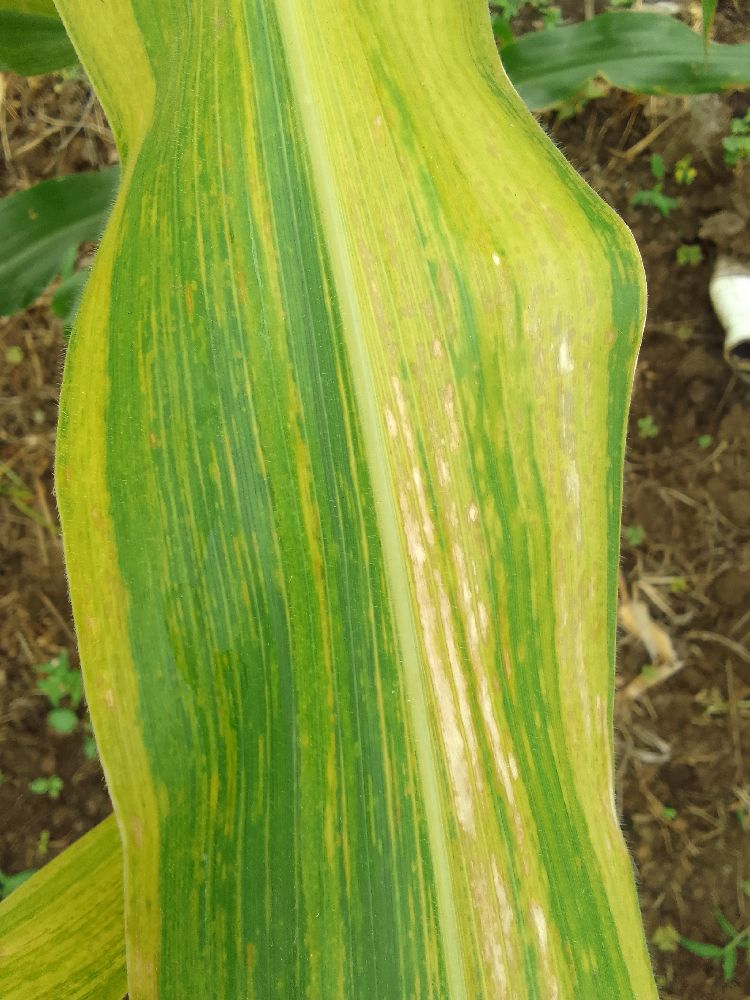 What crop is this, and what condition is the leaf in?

maize, maize lethal necrosis
